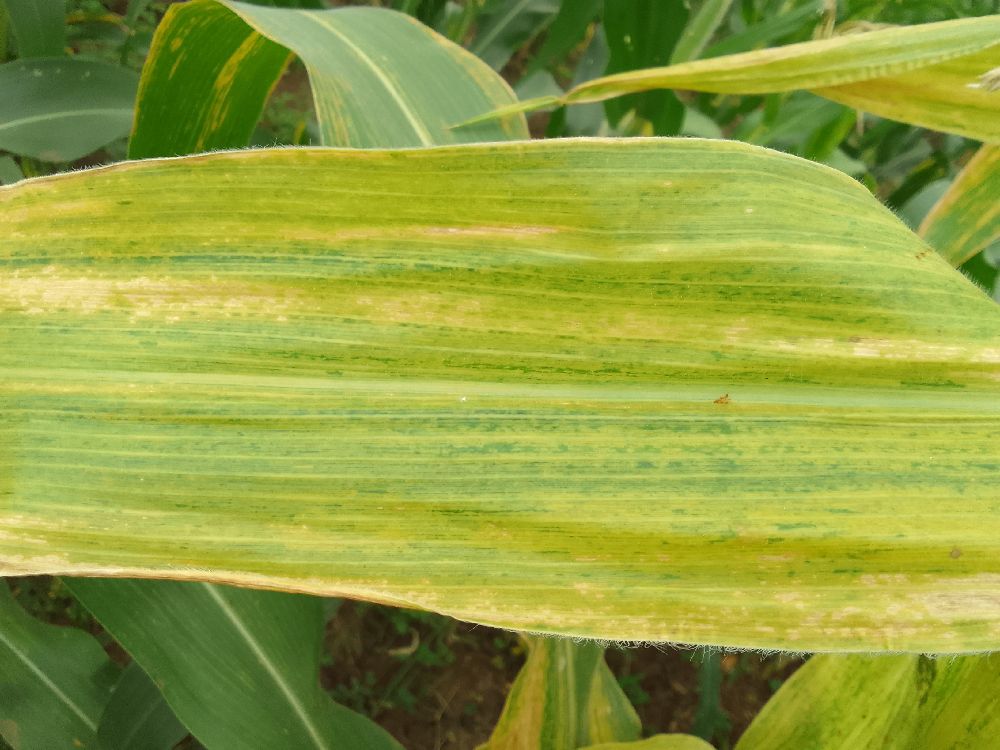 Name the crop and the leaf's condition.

maize, maize lethal necrosis
